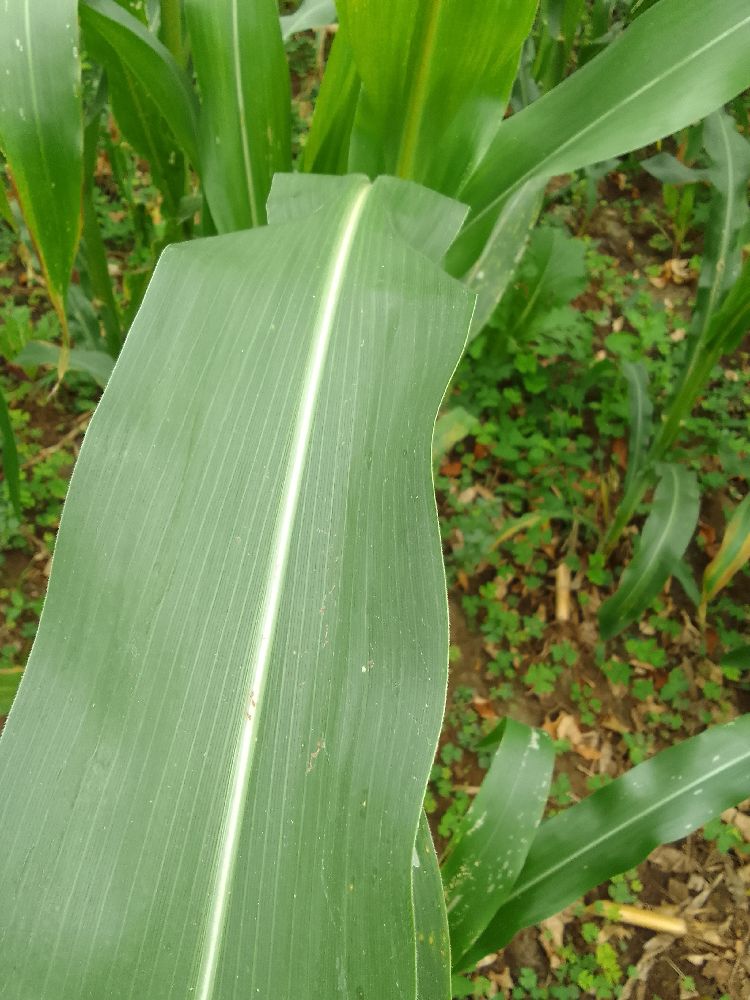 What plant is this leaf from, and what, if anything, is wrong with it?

maize, healthy
